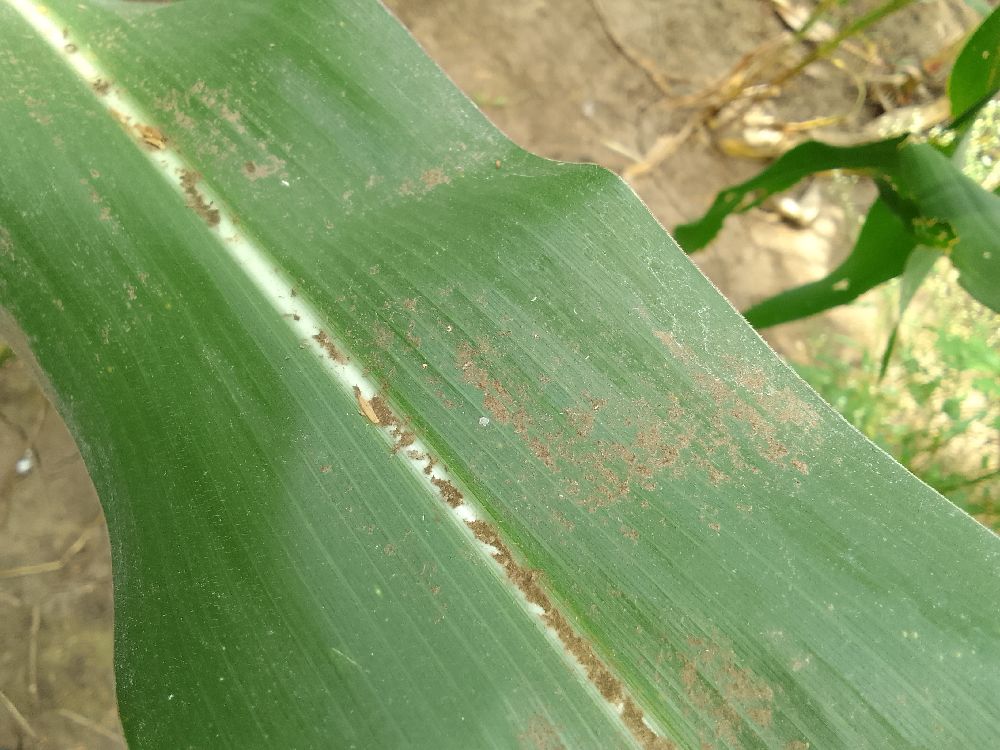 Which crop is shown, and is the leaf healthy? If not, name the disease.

maize, healthy
